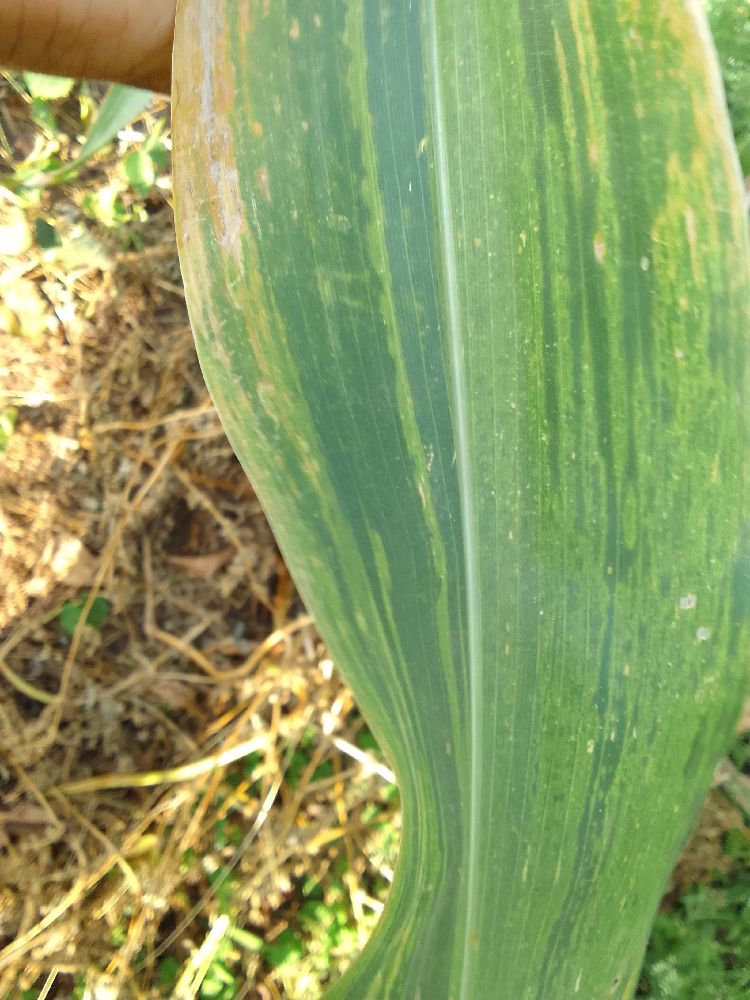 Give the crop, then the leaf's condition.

maize, maize lethal necrosis
